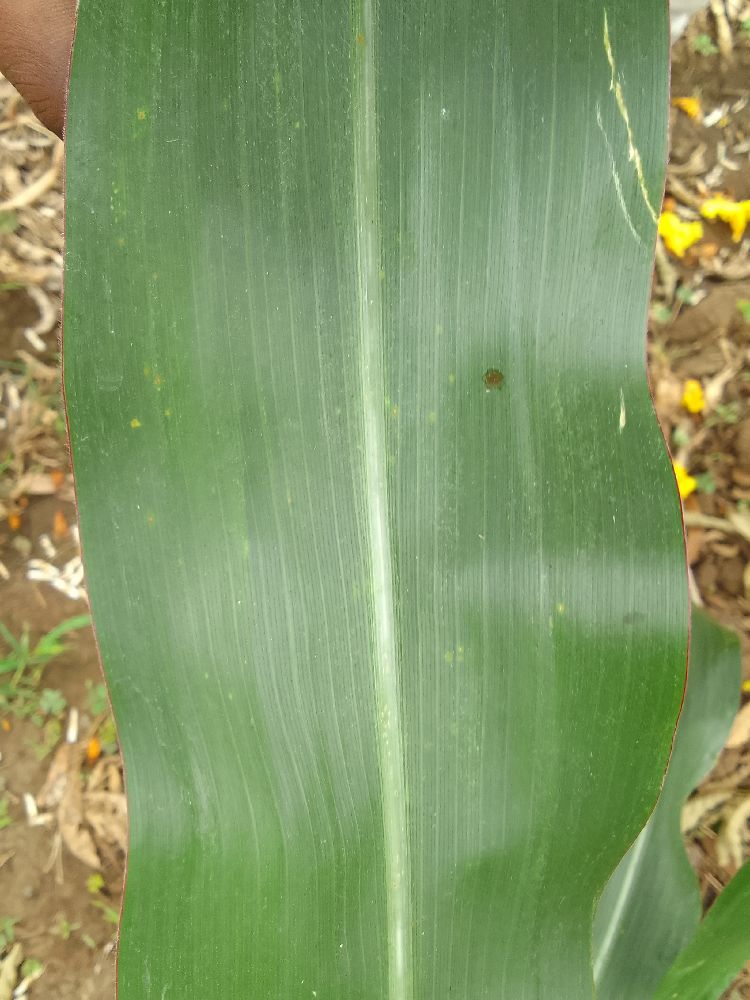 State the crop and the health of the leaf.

maize, healthy
